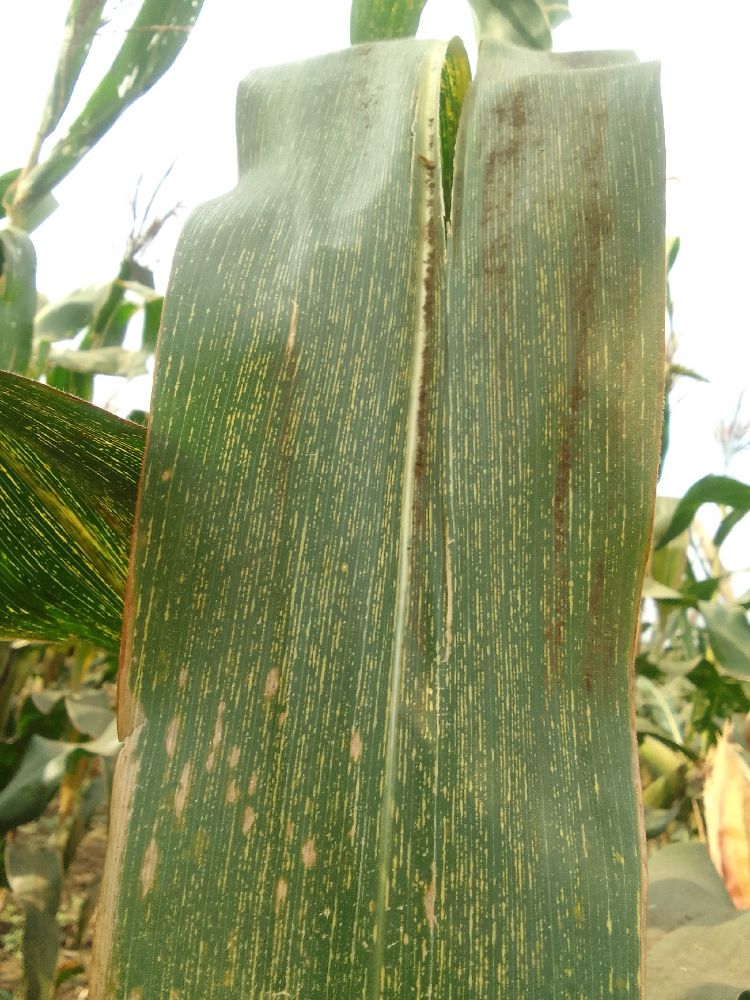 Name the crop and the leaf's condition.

maize, maize streak virus
